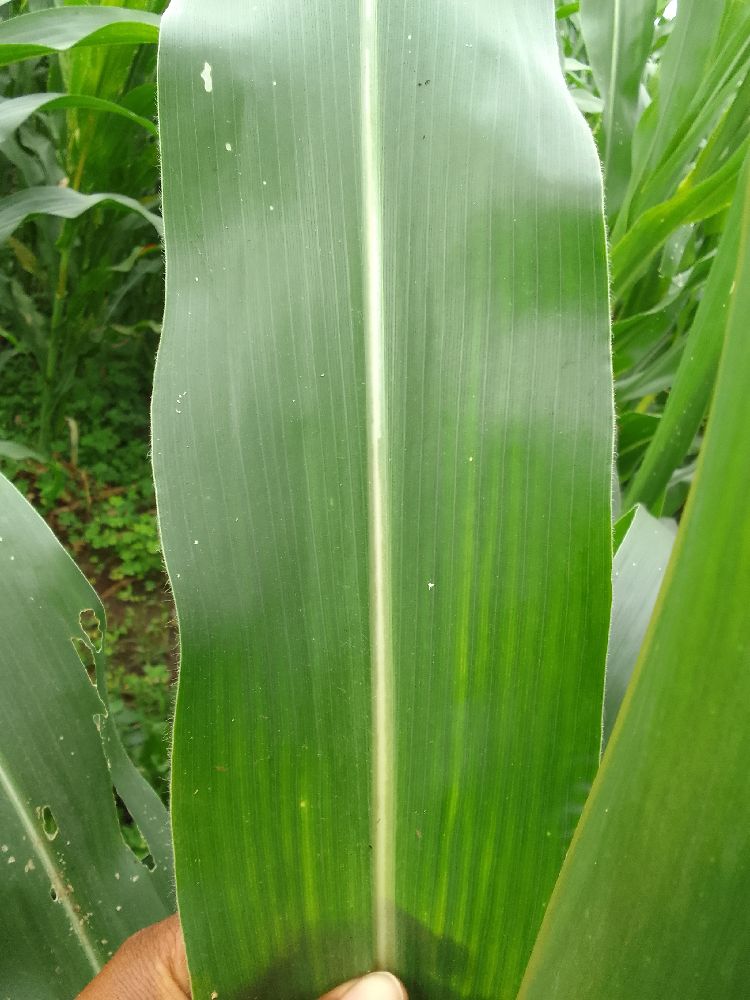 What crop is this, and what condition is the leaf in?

maize, healthy
